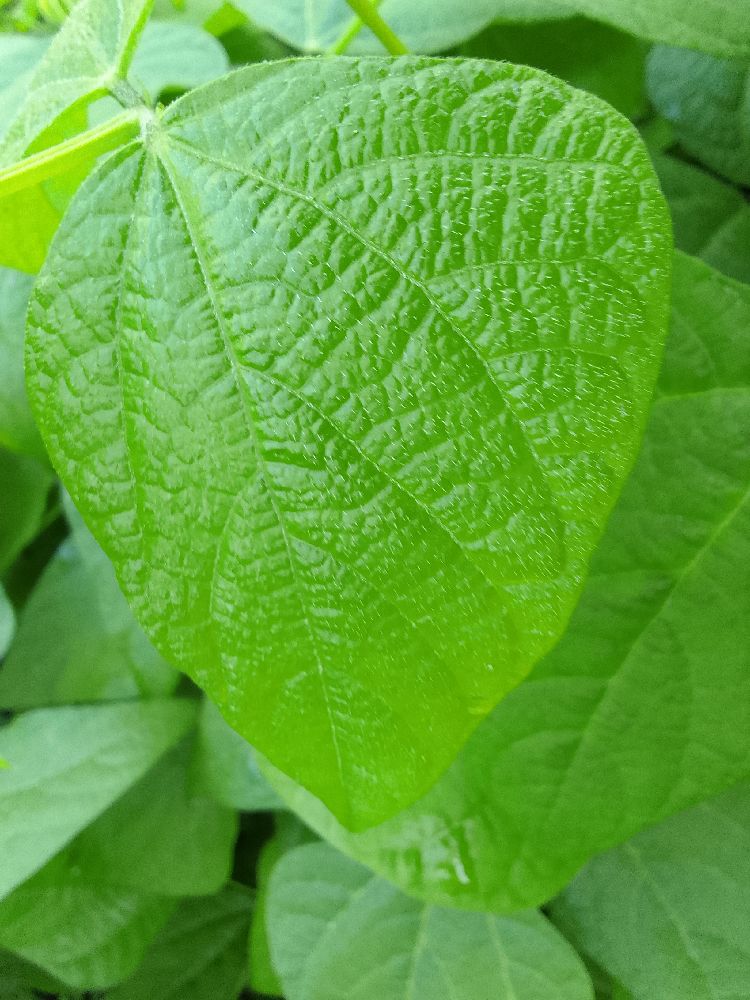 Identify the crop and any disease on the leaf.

common bean, healthy
